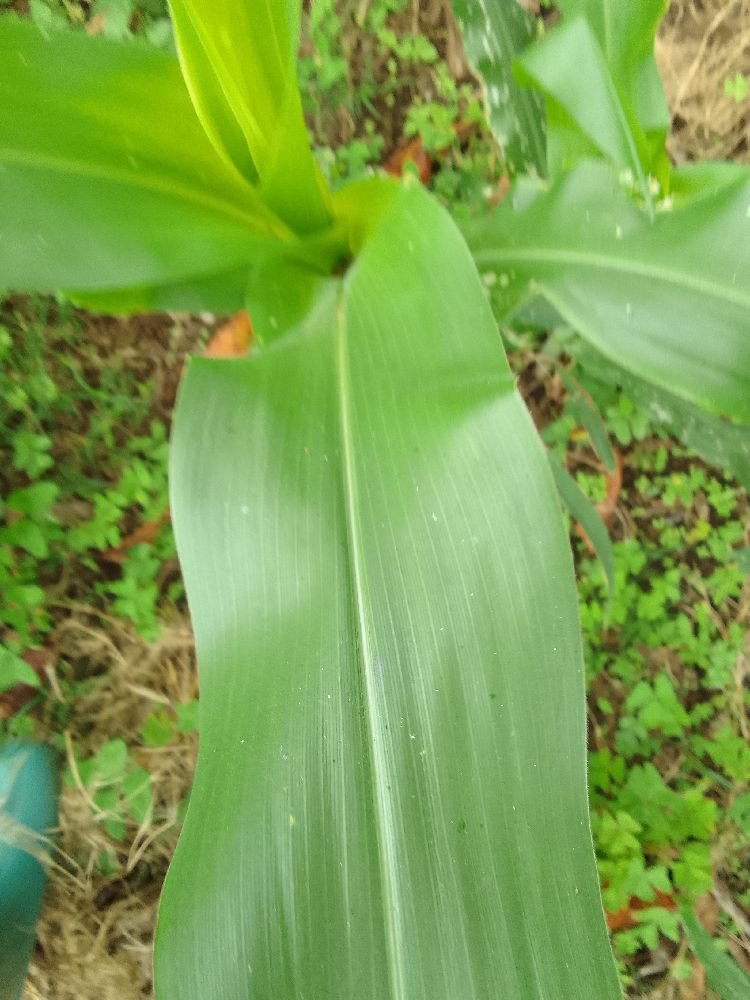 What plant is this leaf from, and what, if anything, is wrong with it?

maize, healthy
